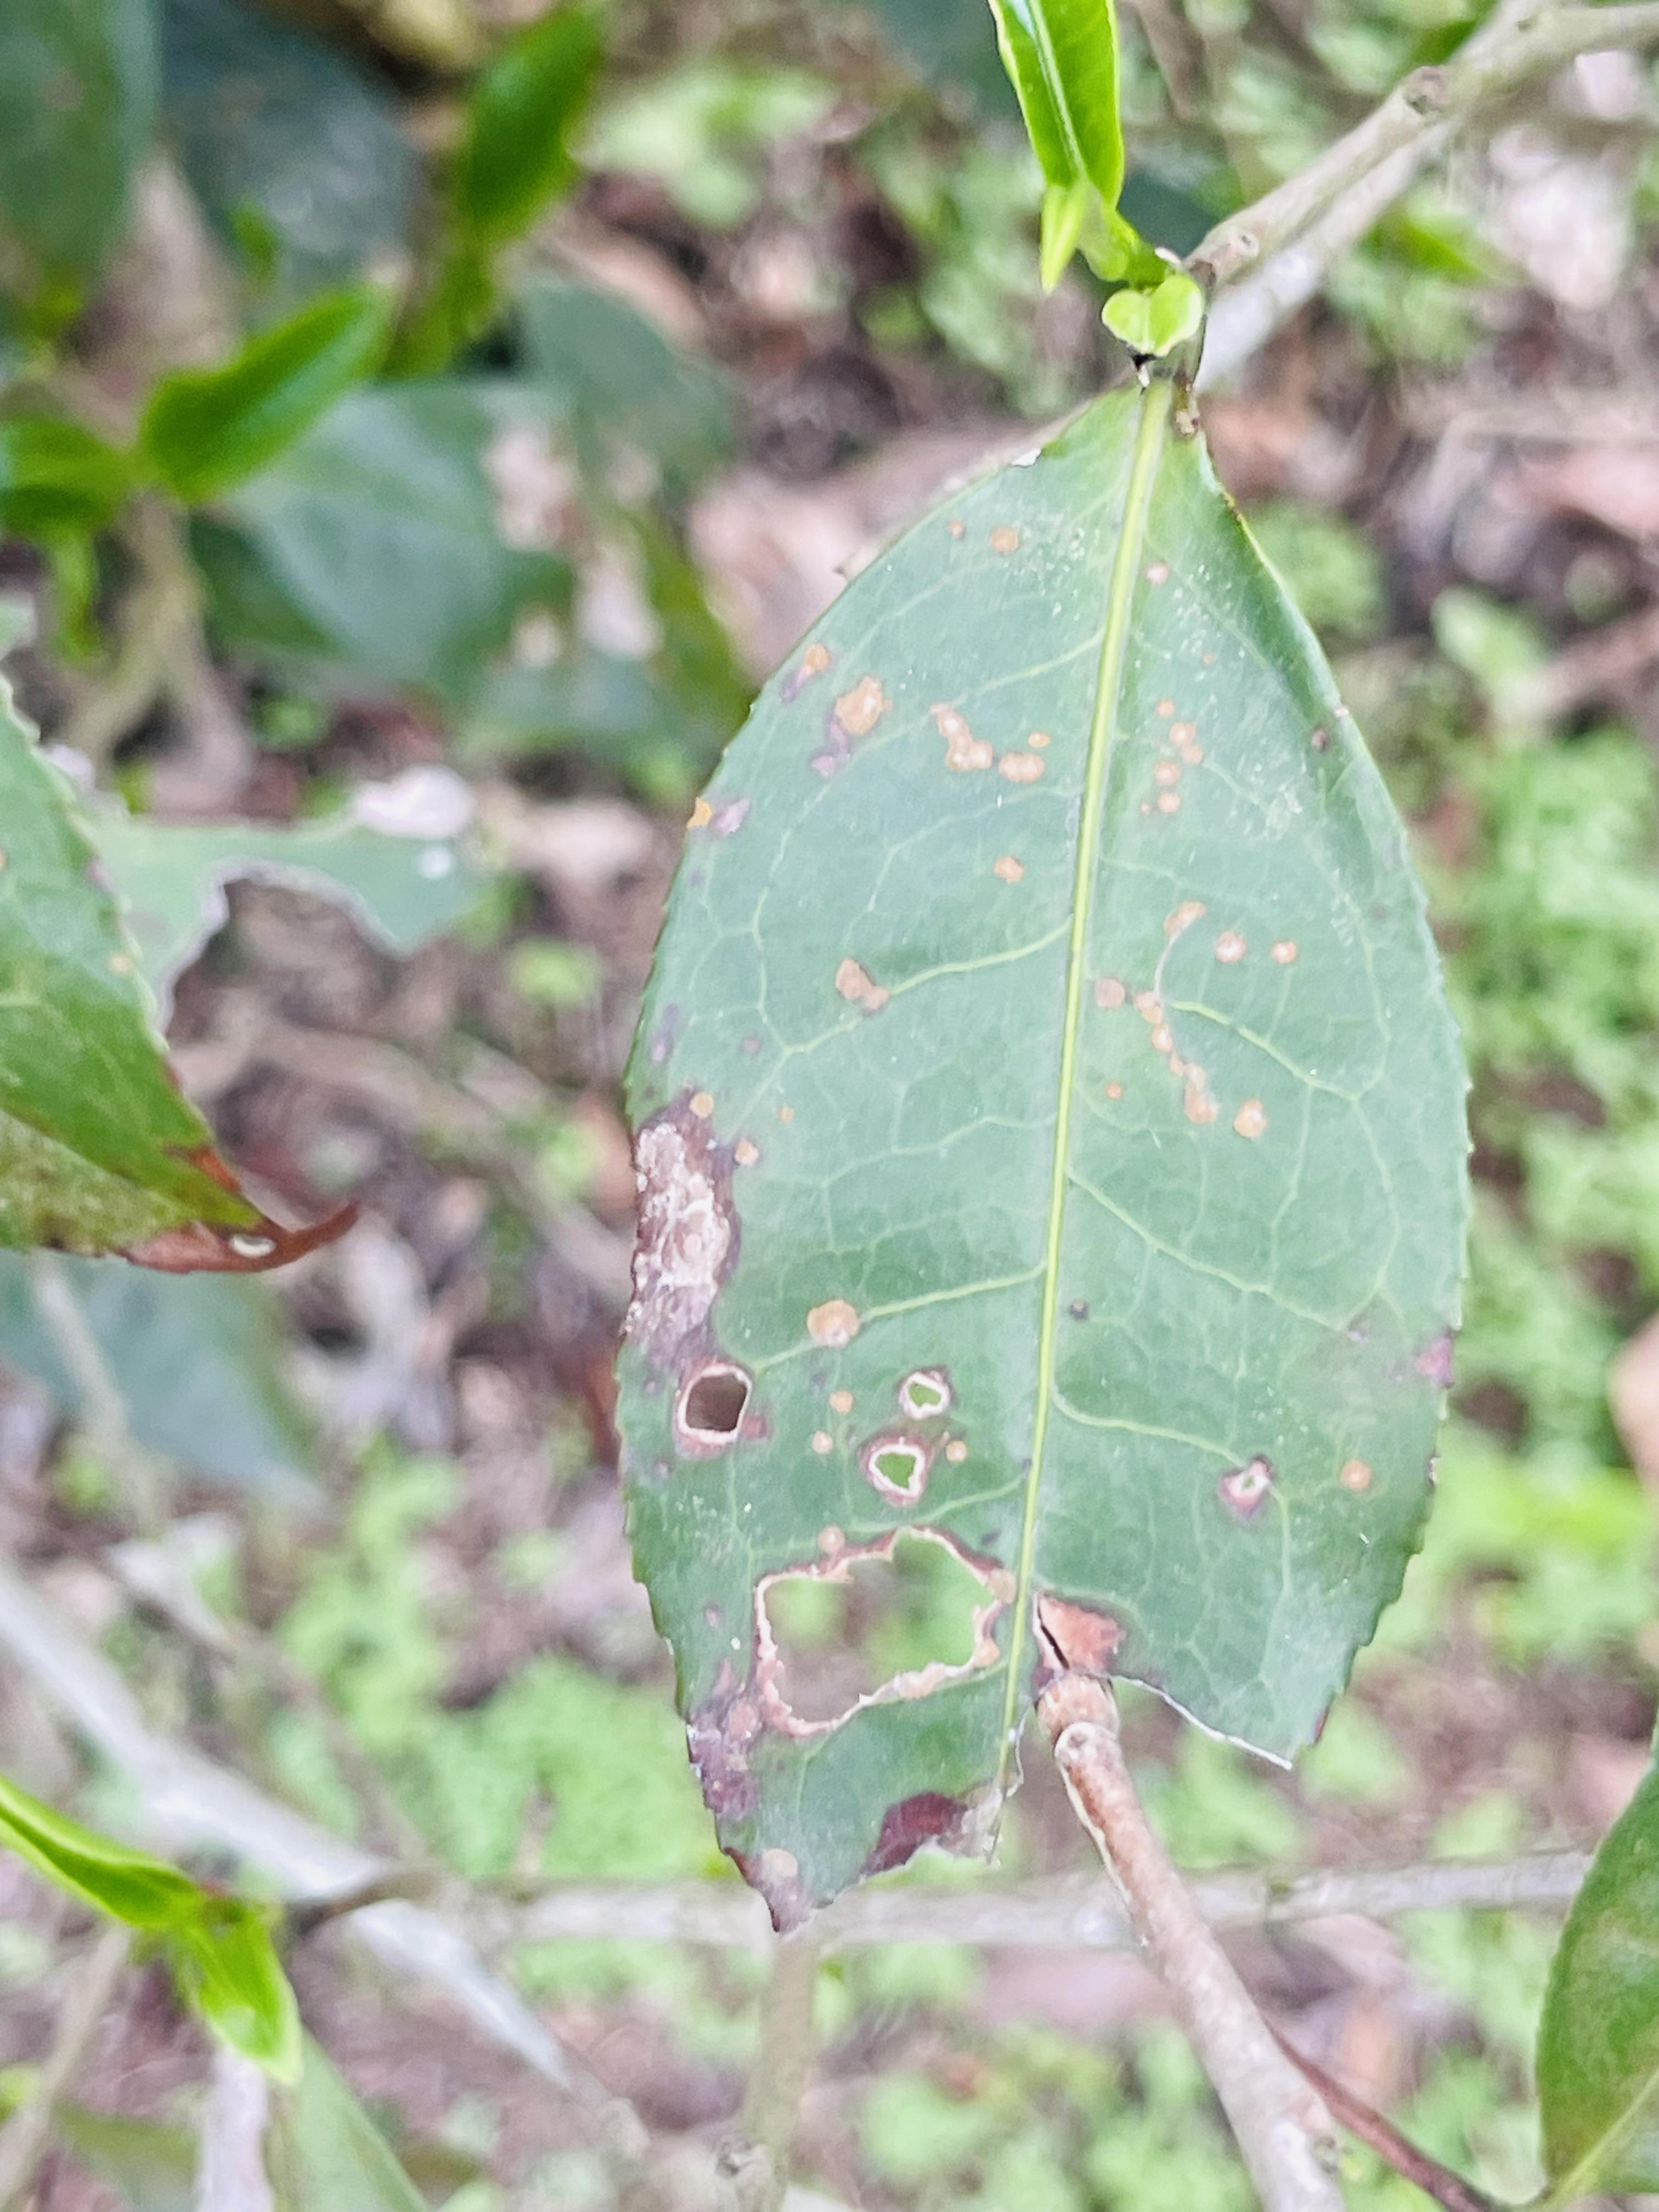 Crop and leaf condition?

tea, red rust
